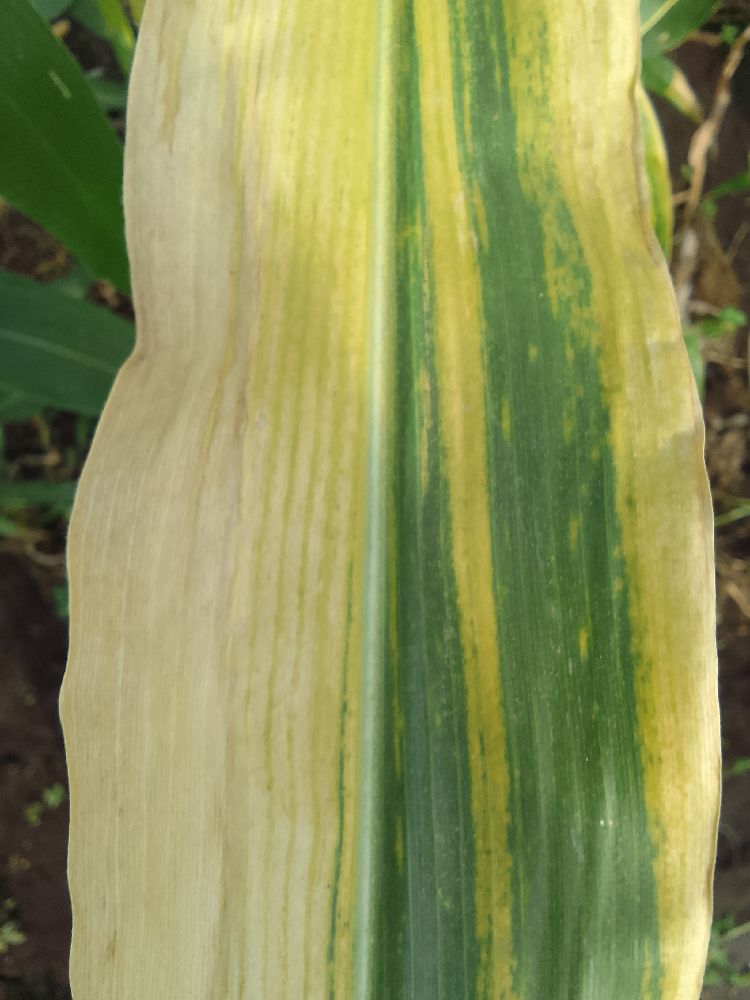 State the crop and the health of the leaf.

maize, maize lethal necrosis
